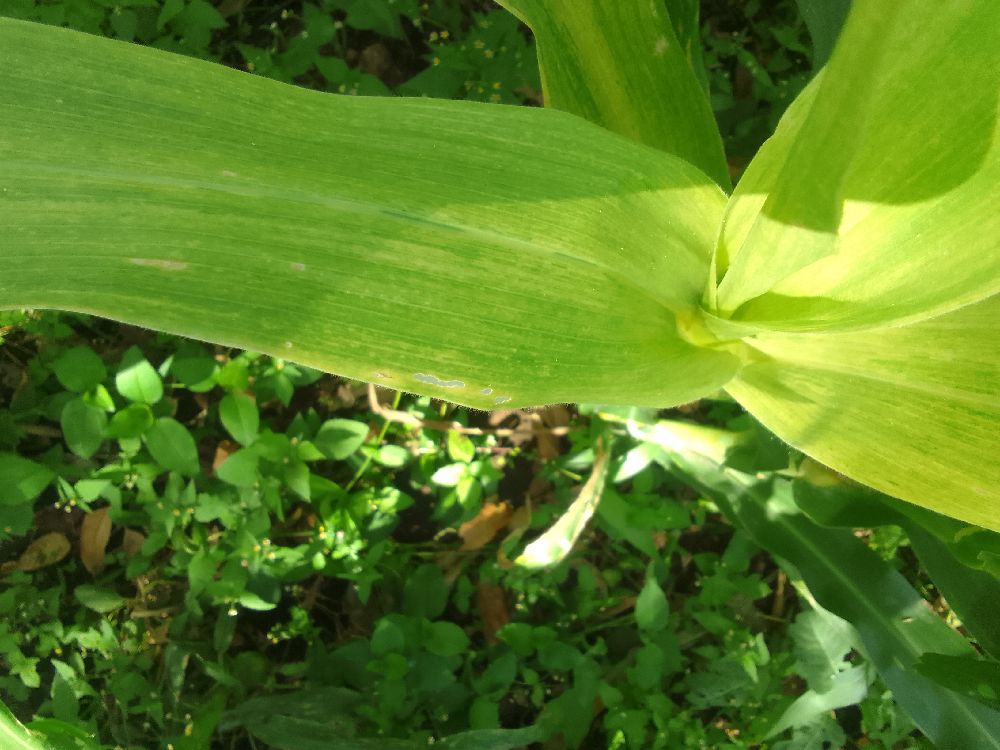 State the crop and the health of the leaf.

maize, maize lethal necrosis
